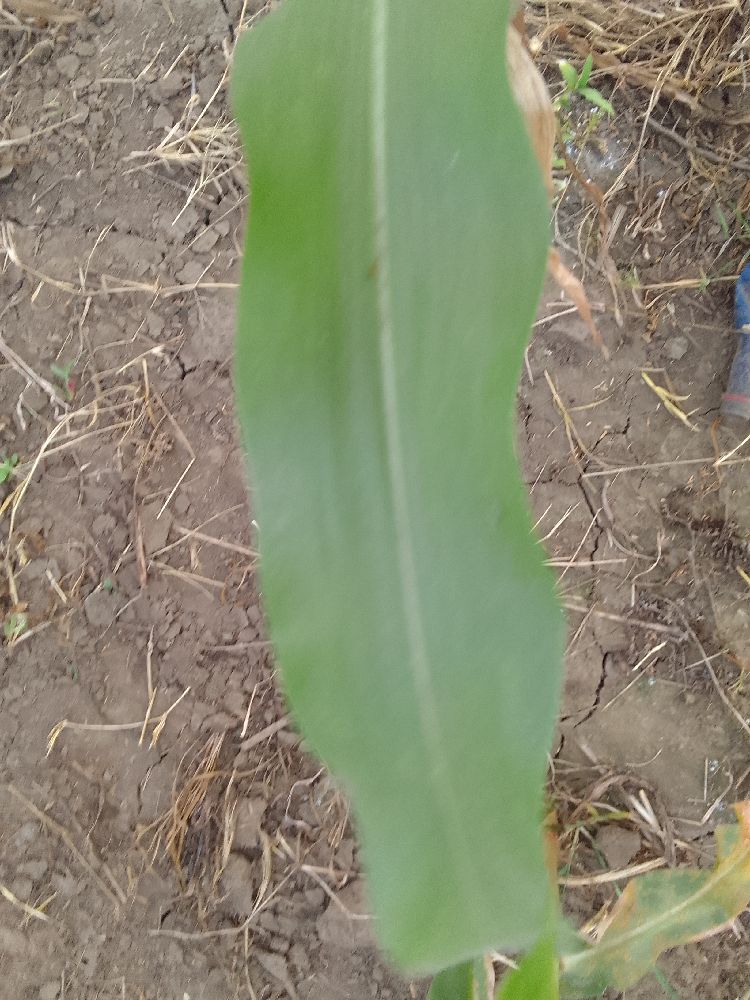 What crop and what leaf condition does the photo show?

maize, healthy
